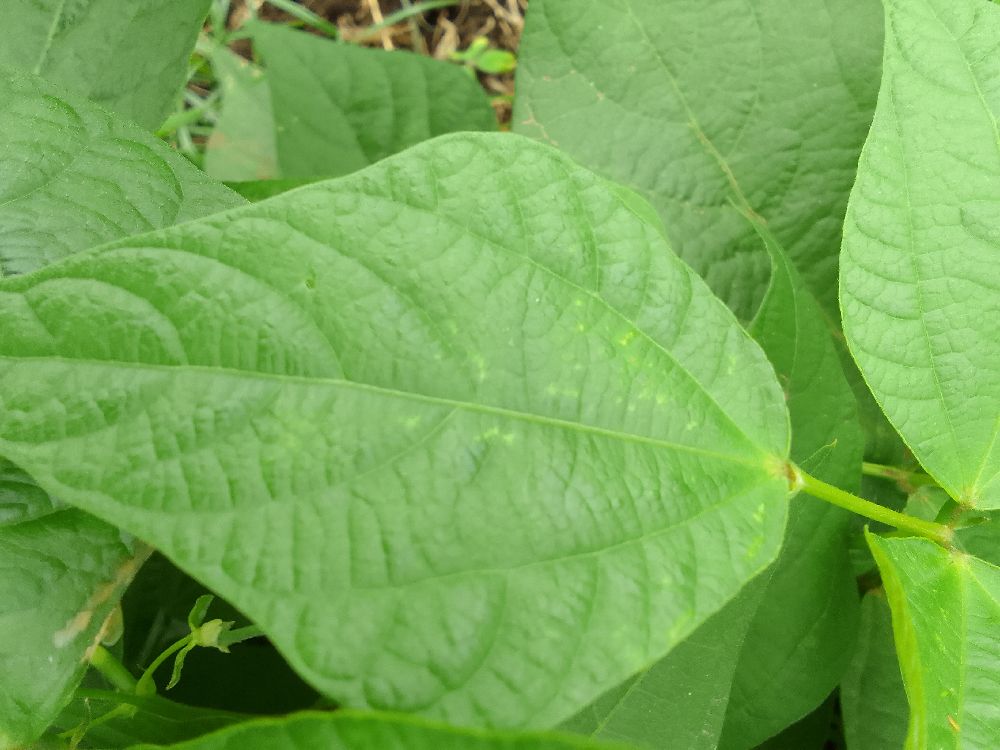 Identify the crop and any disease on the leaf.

common bean, healthy
